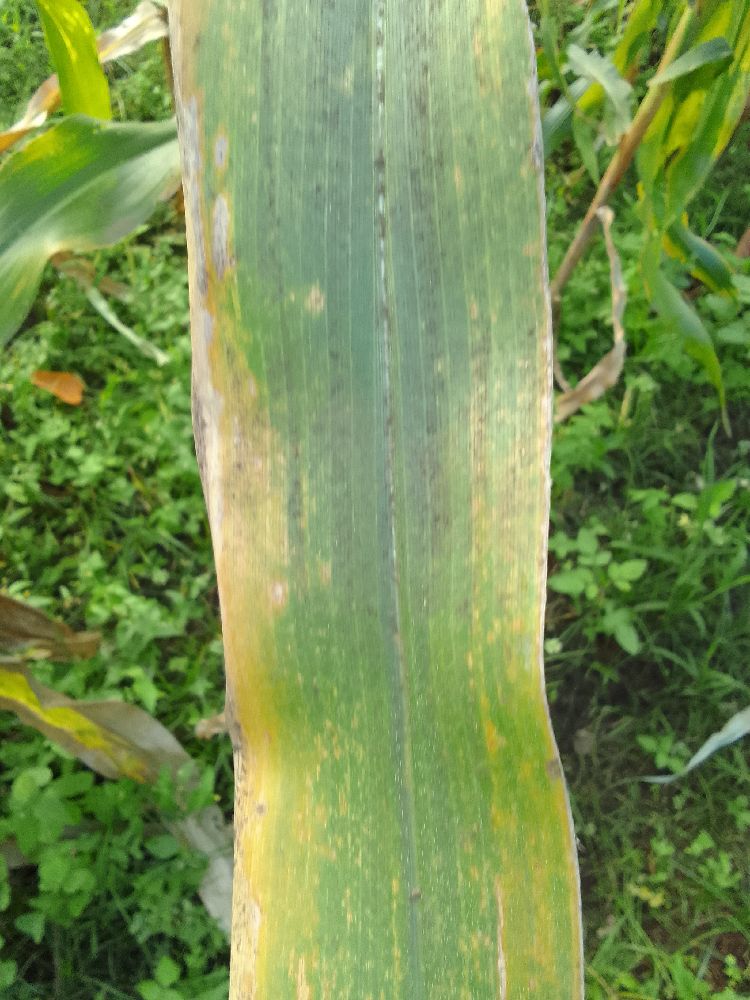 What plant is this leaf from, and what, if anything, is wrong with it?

maize, maize lethal necrosis
